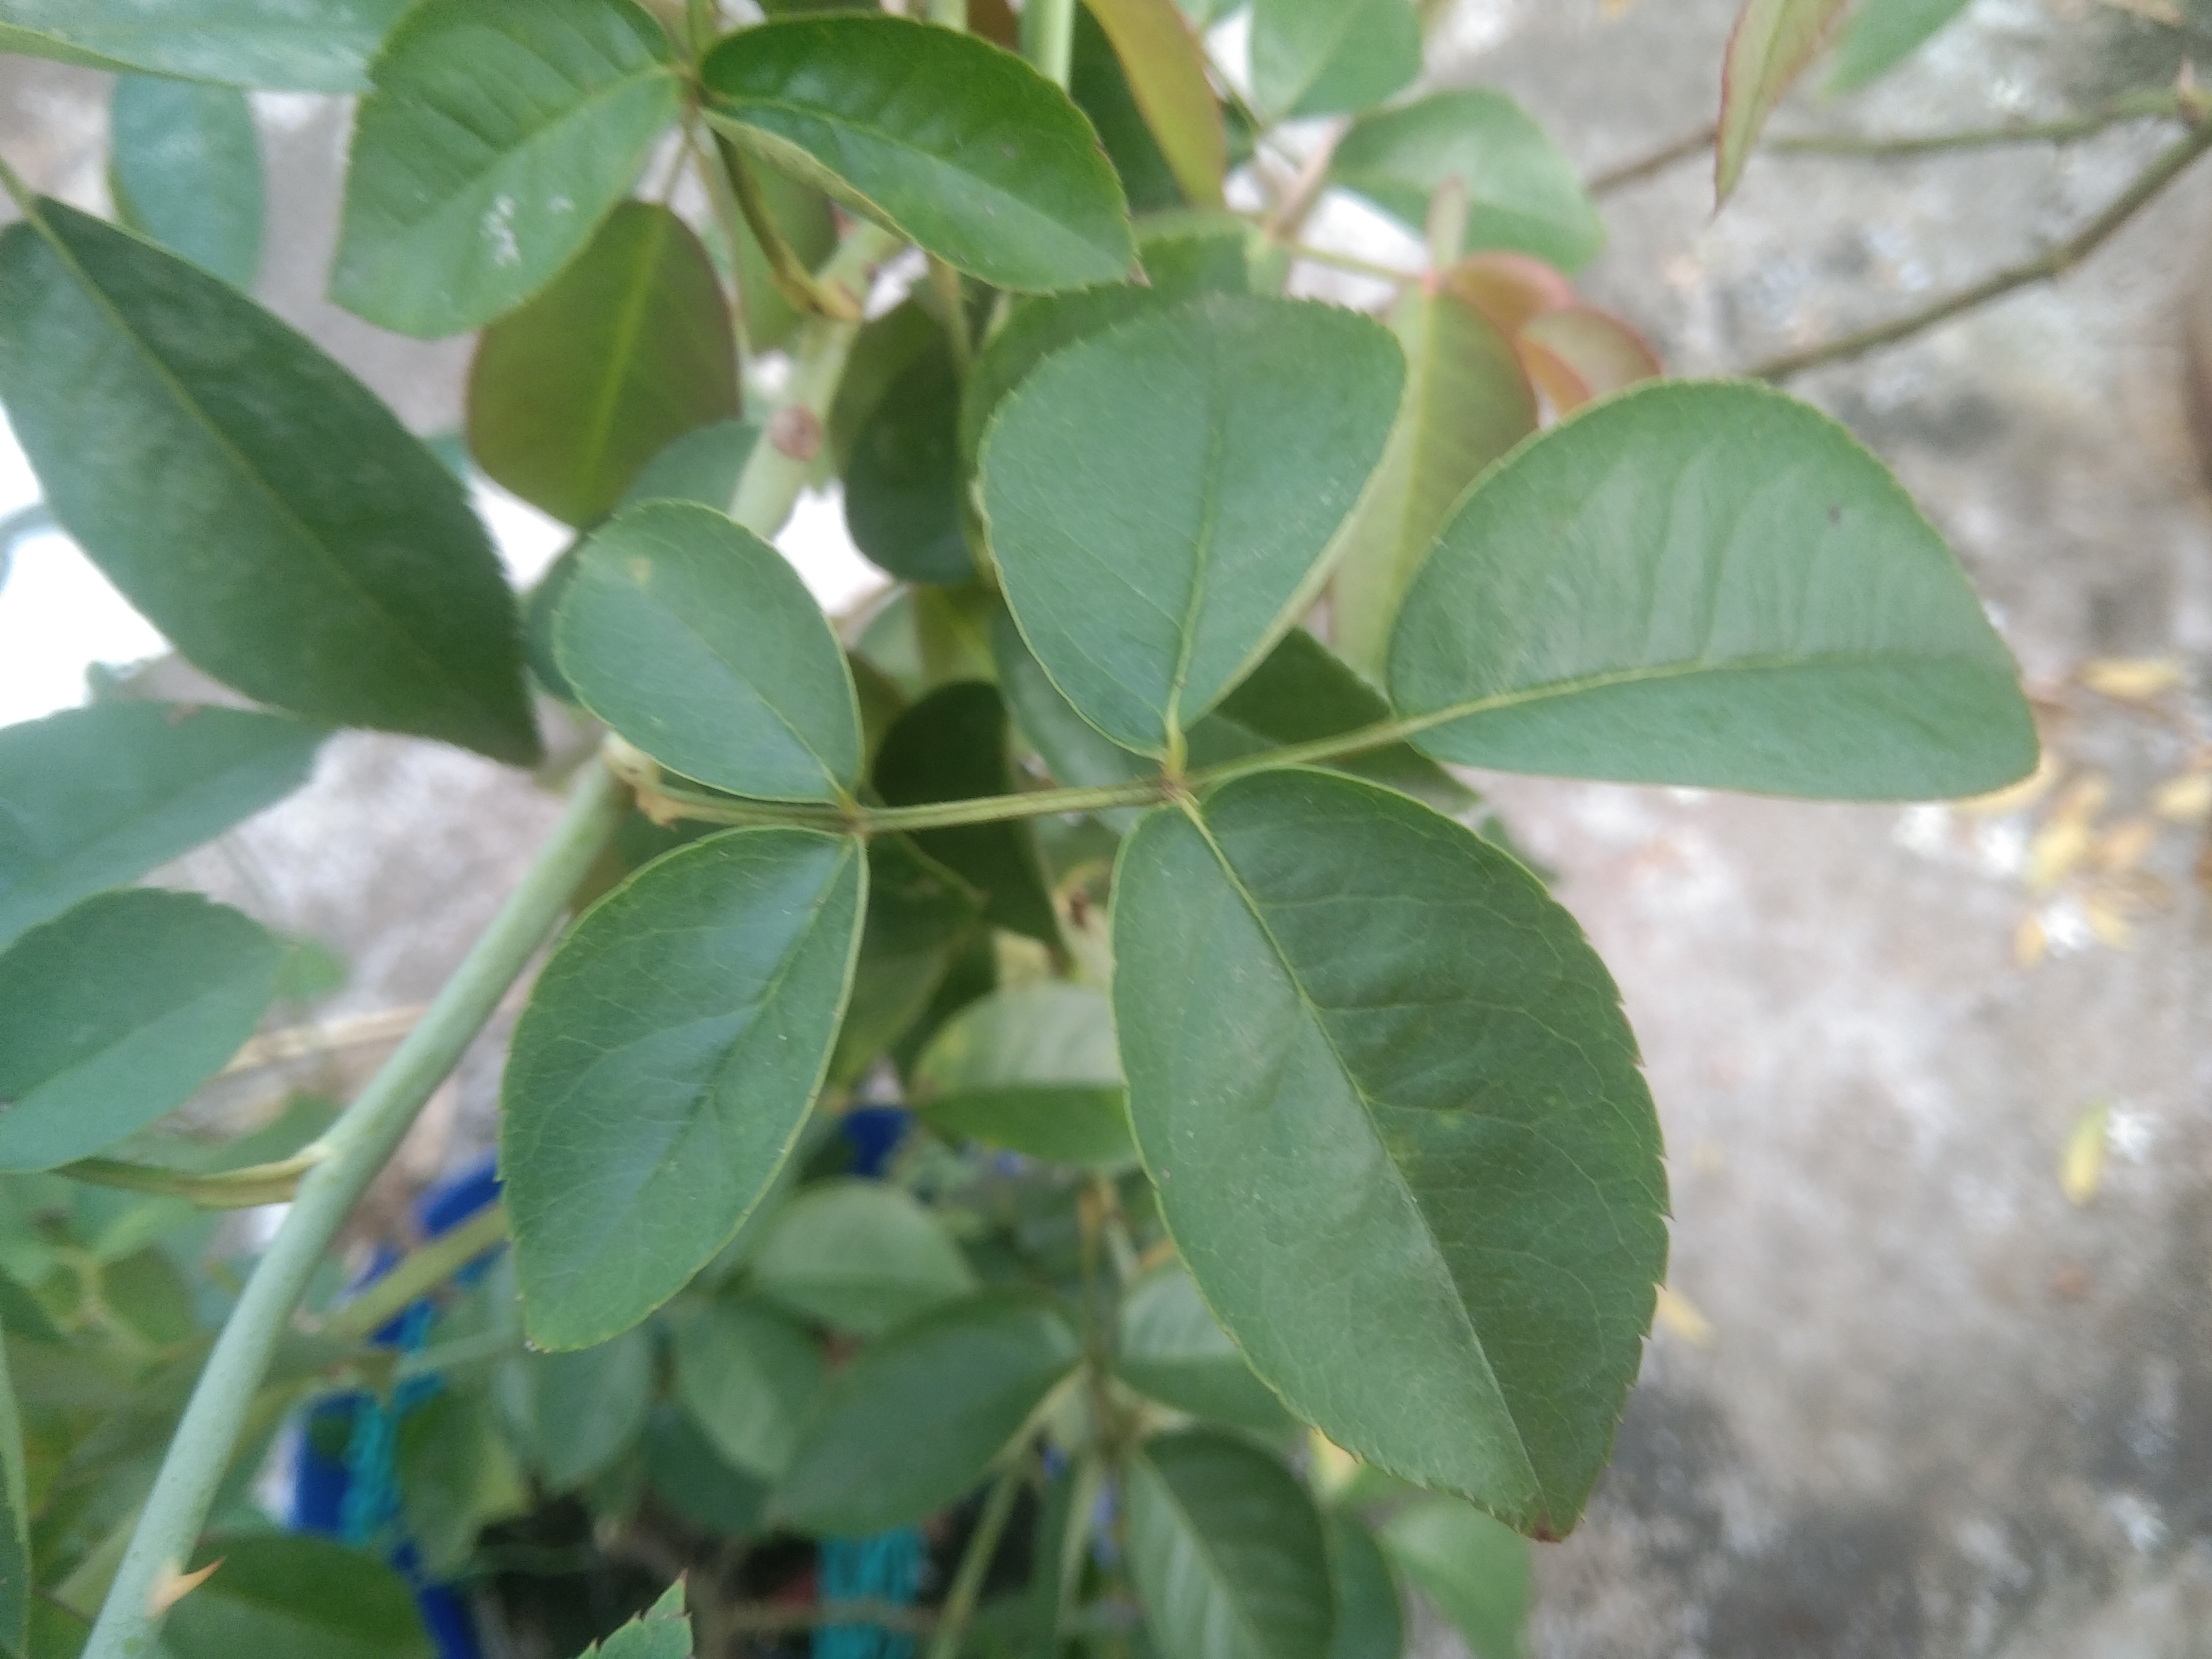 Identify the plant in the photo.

rose
